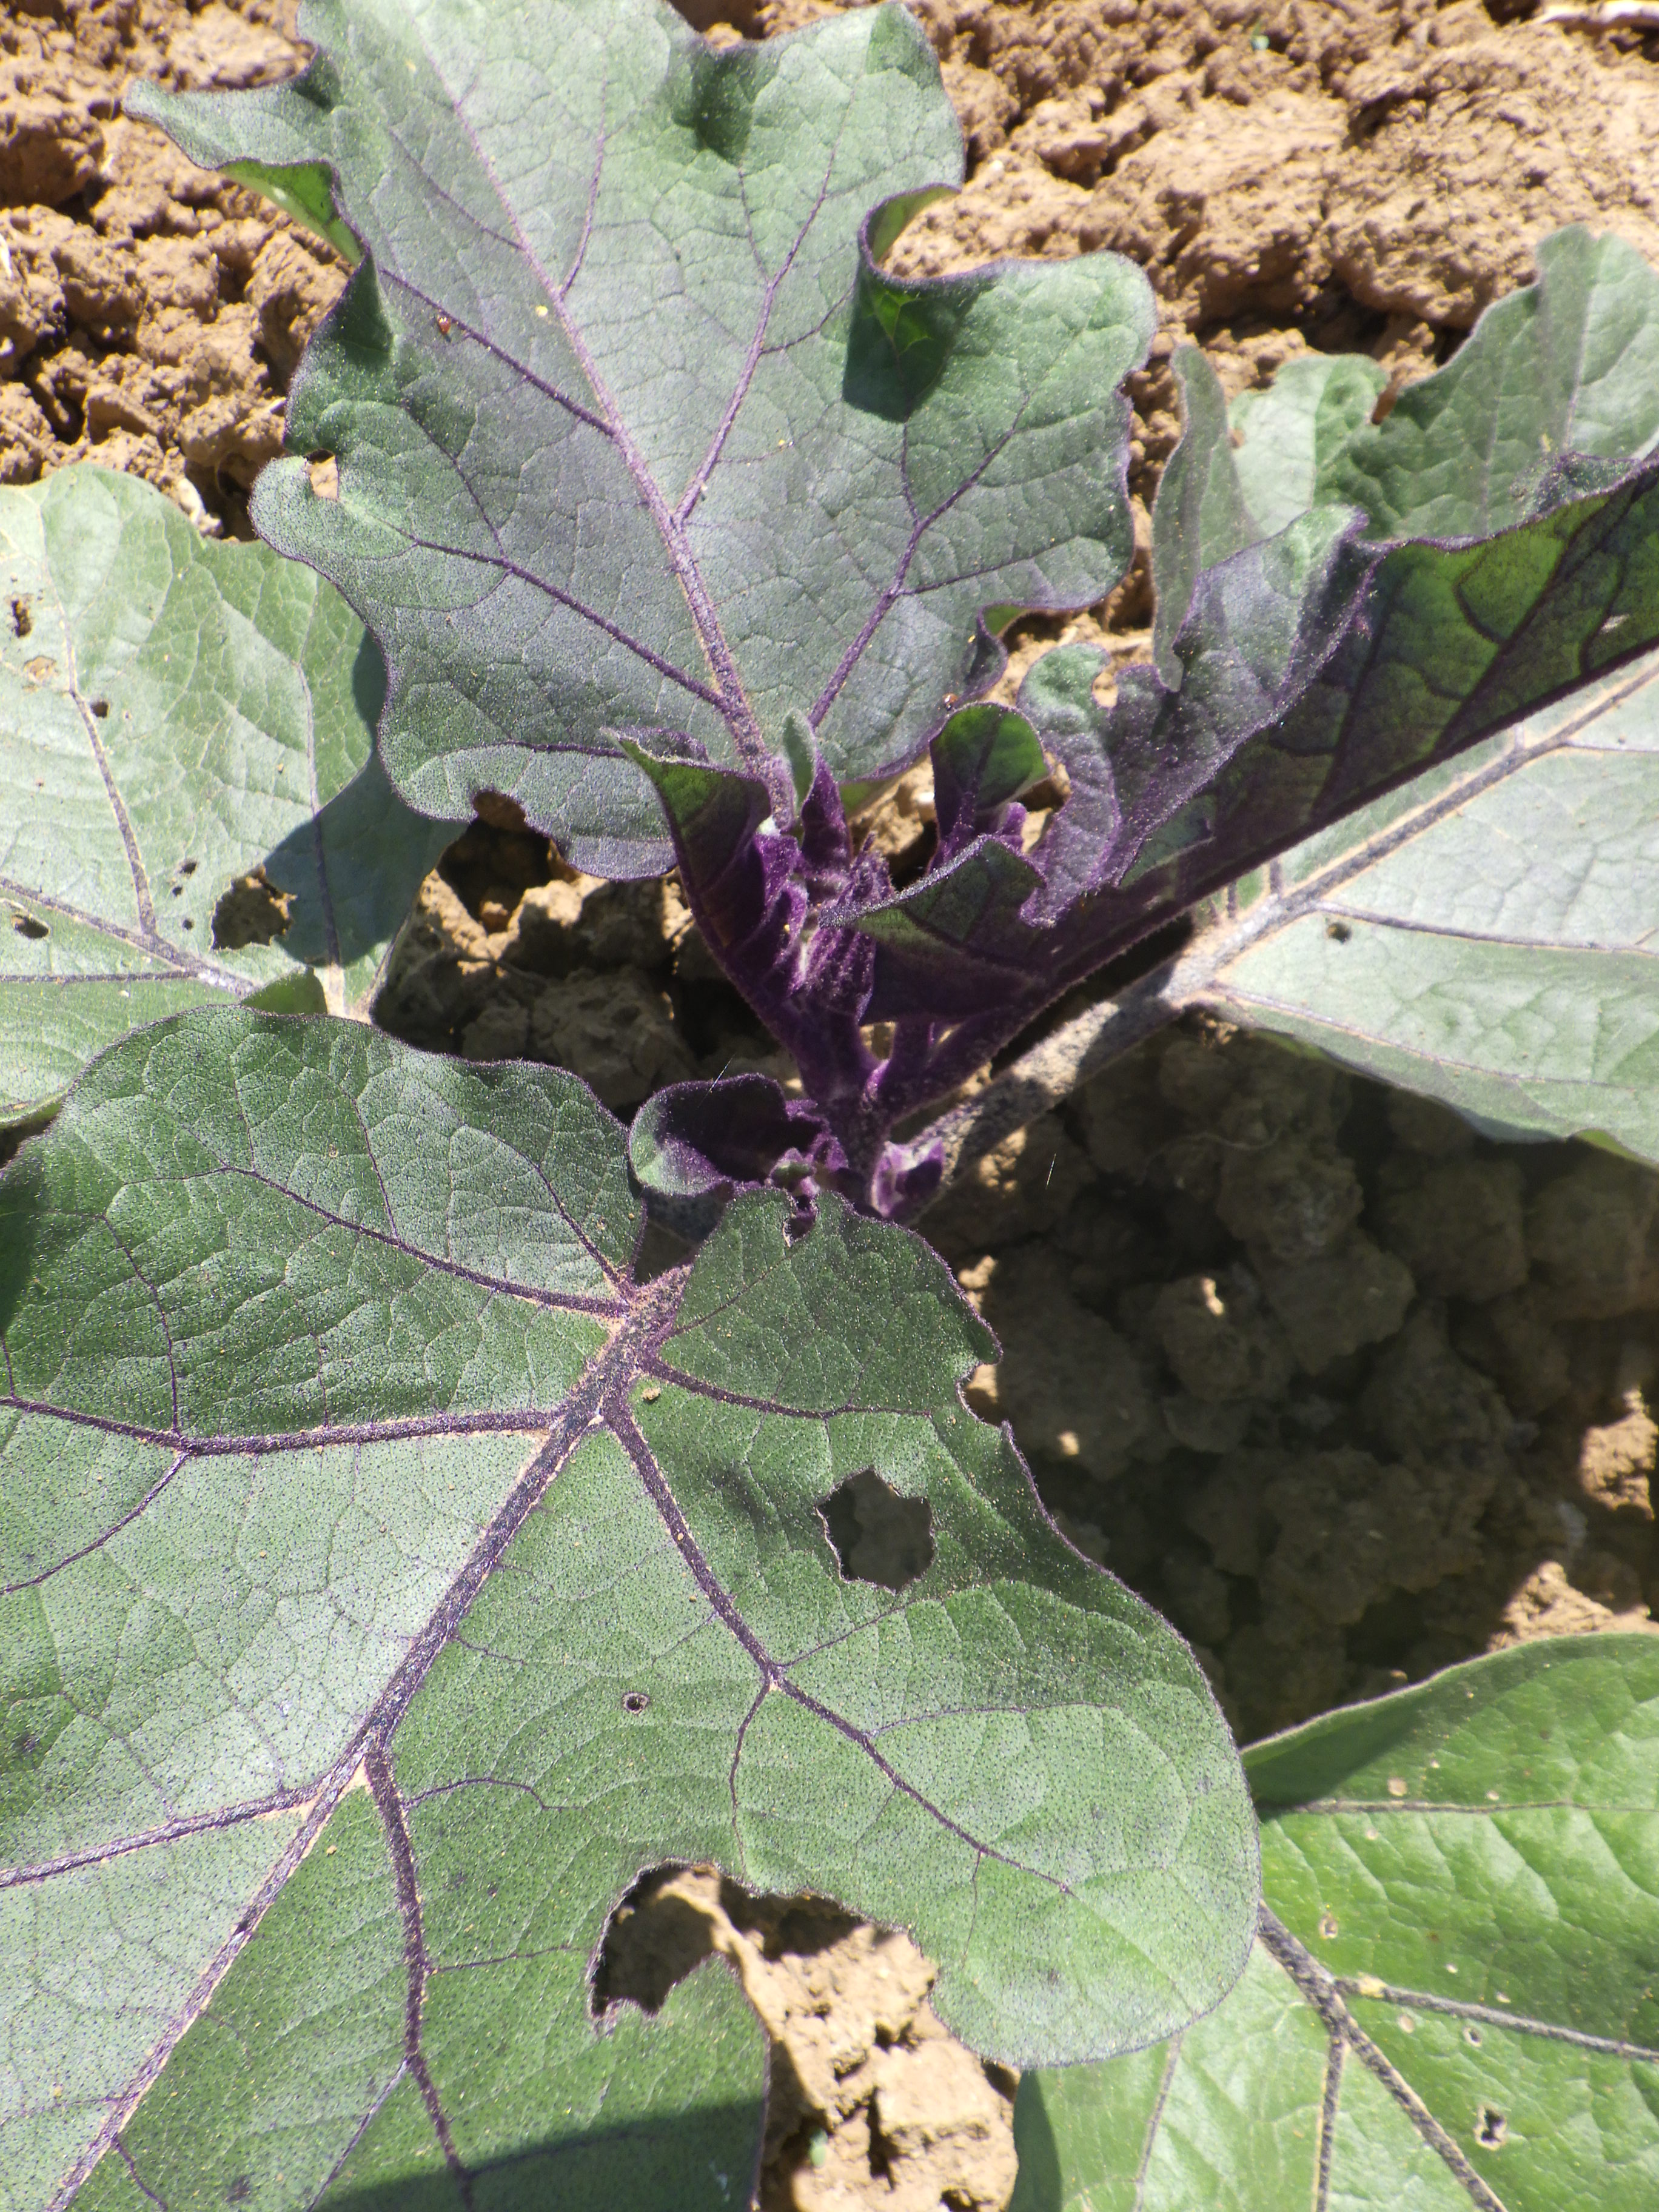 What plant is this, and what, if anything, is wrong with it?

aubergine, altica, colorado potato beetle
